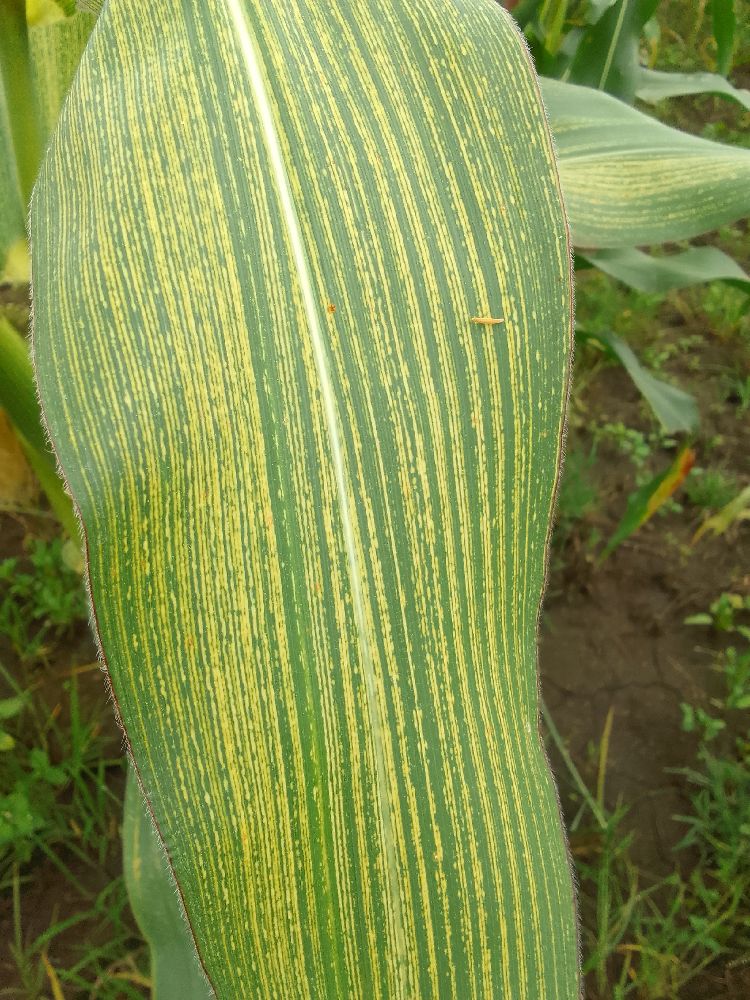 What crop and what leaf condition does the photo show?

maize, maize streak virus
